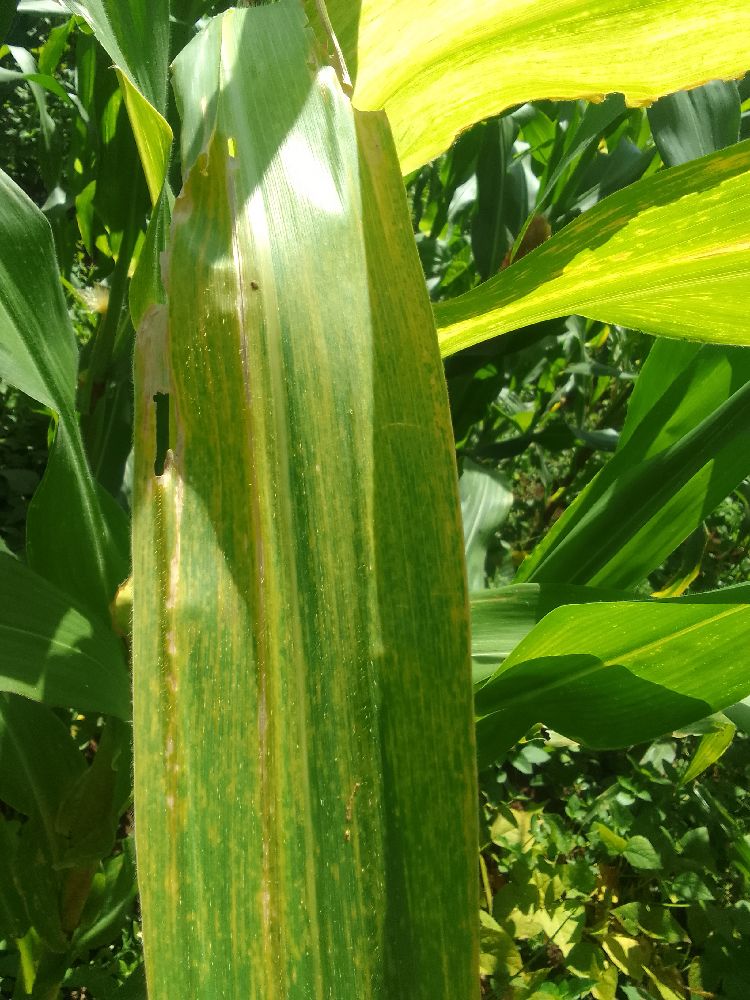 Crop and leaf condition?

maize, maize lethal necrosis
